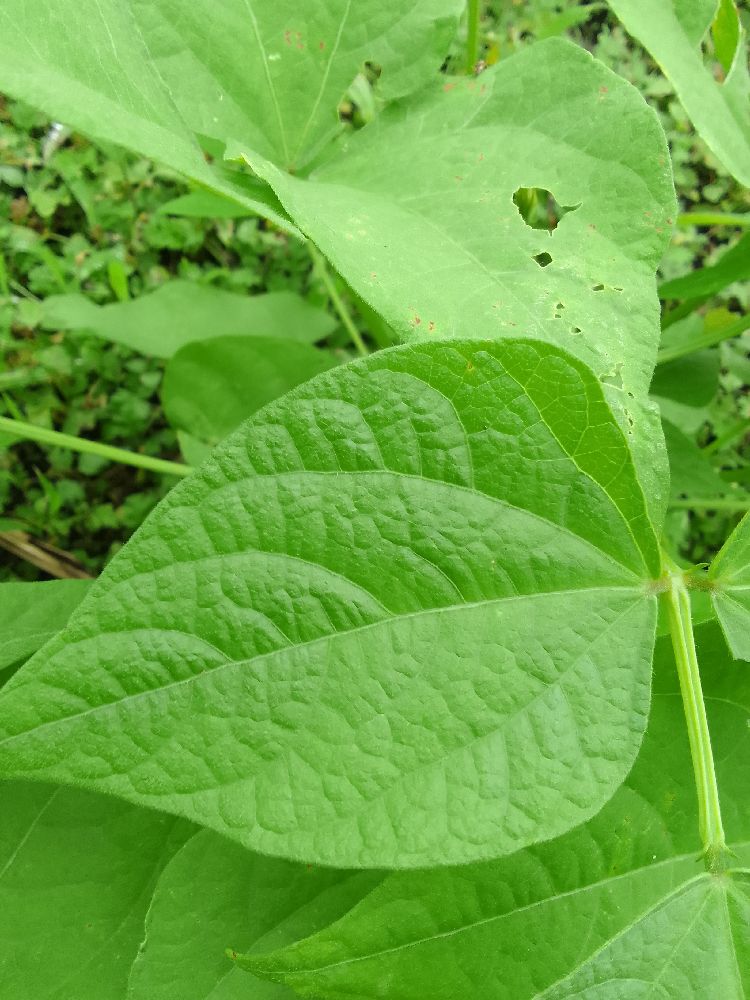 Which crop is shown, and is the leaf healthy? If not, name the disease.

common bean, healthy
